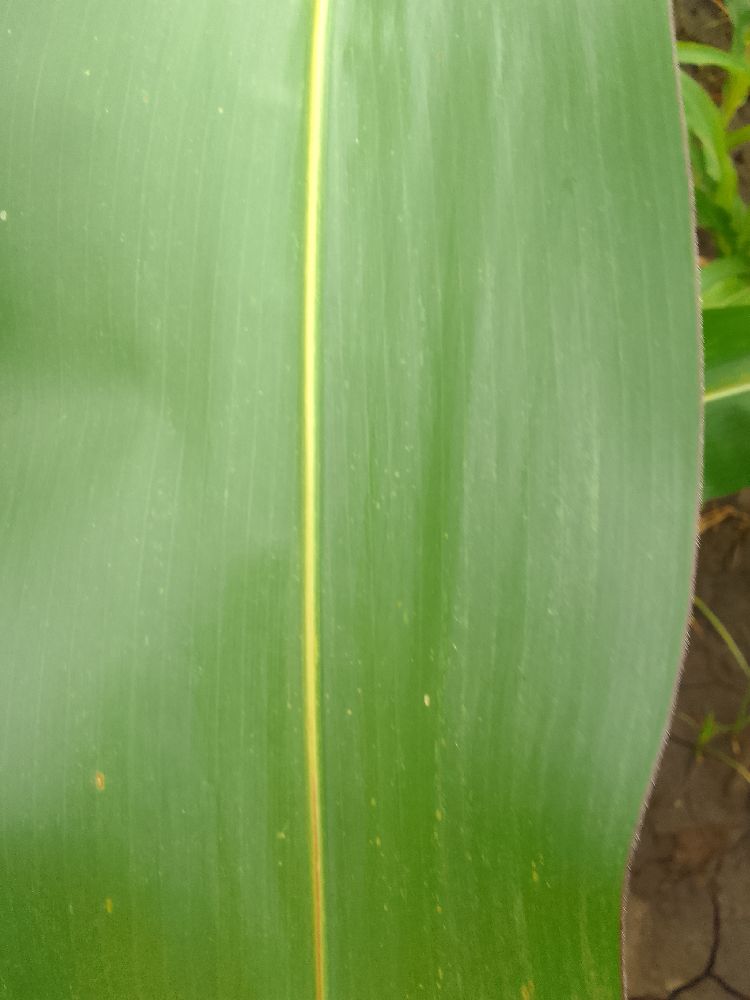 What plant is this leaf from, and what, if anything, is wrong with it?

maize, healthy
